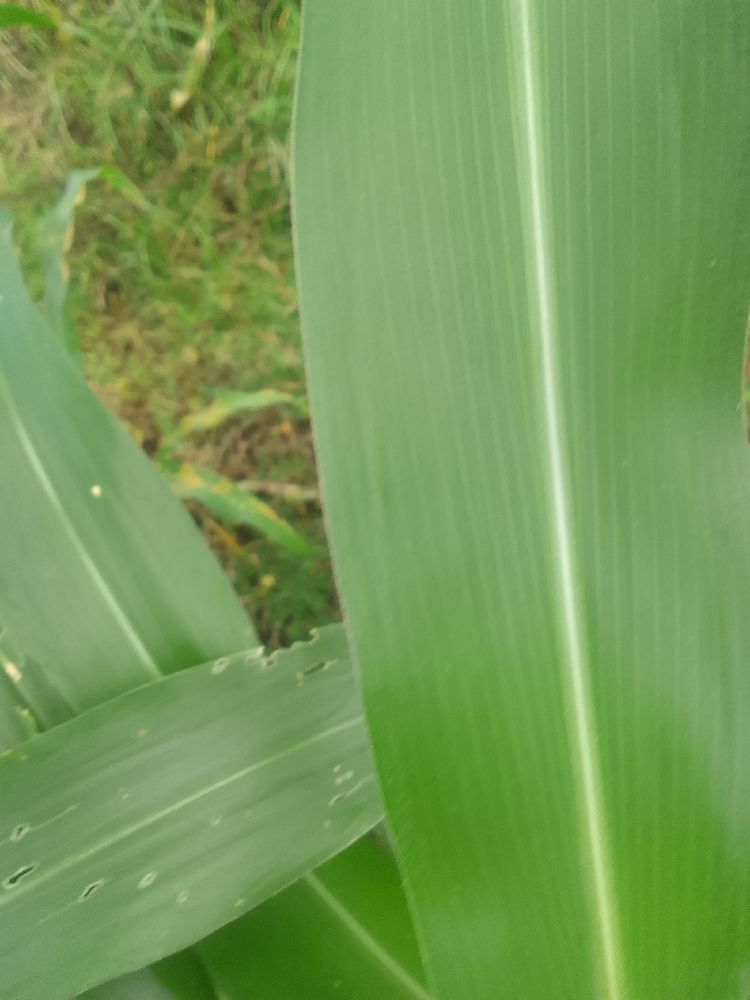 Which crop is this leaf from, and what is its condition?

maize, healthy
